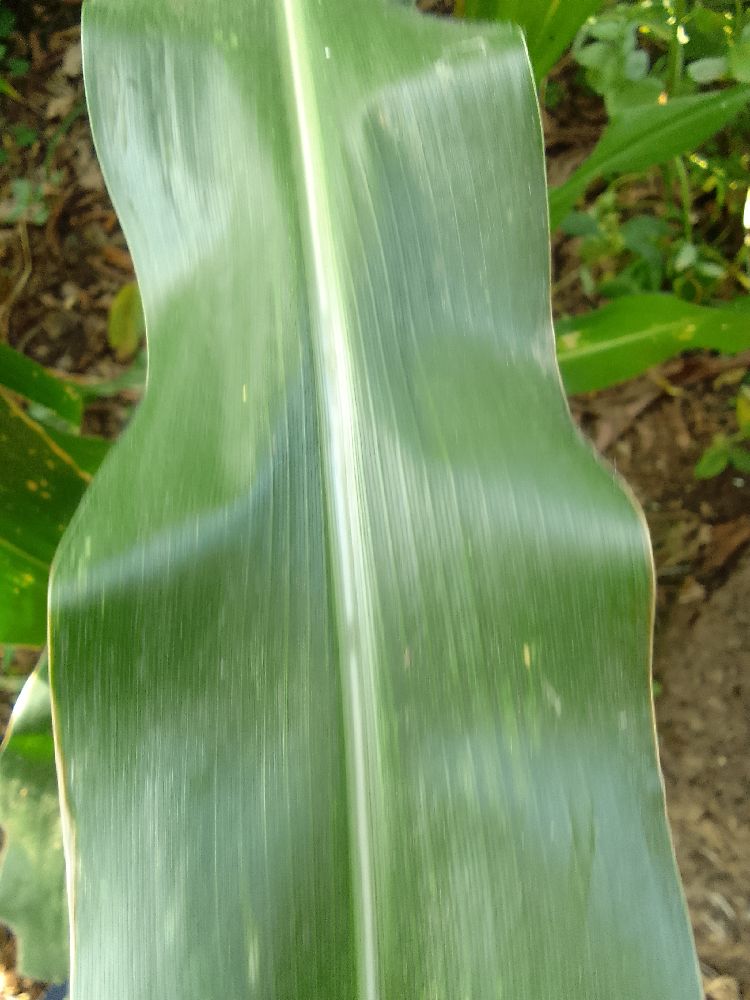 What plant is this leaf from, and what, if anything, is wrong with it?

maize, healthy
